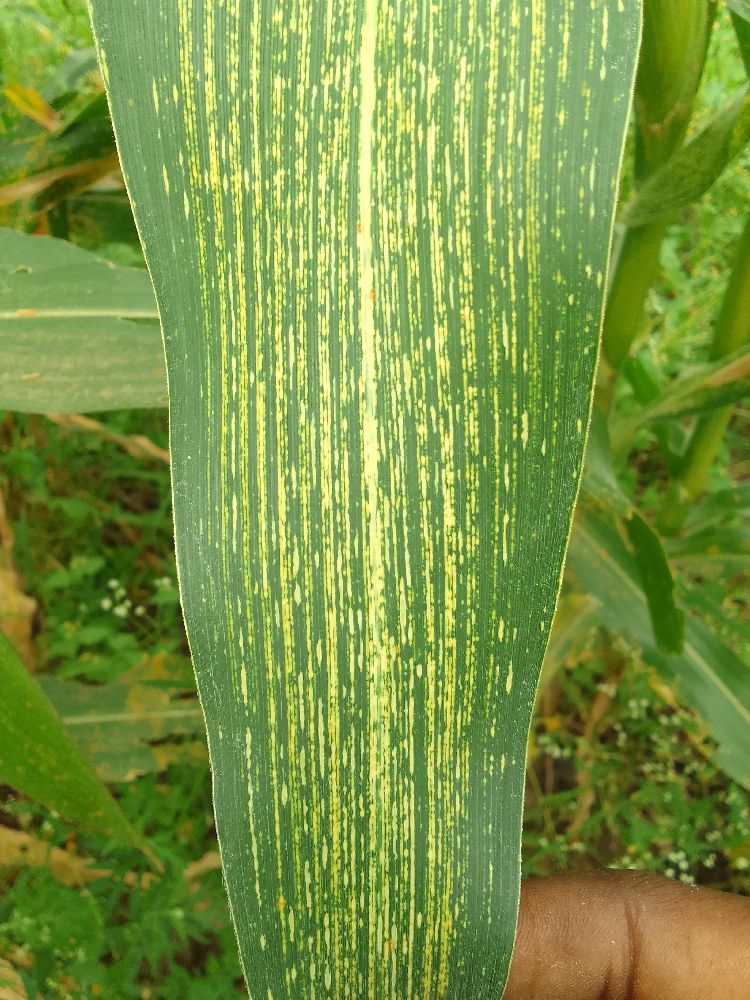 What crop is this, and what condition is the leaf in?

maize, maize streak virus
